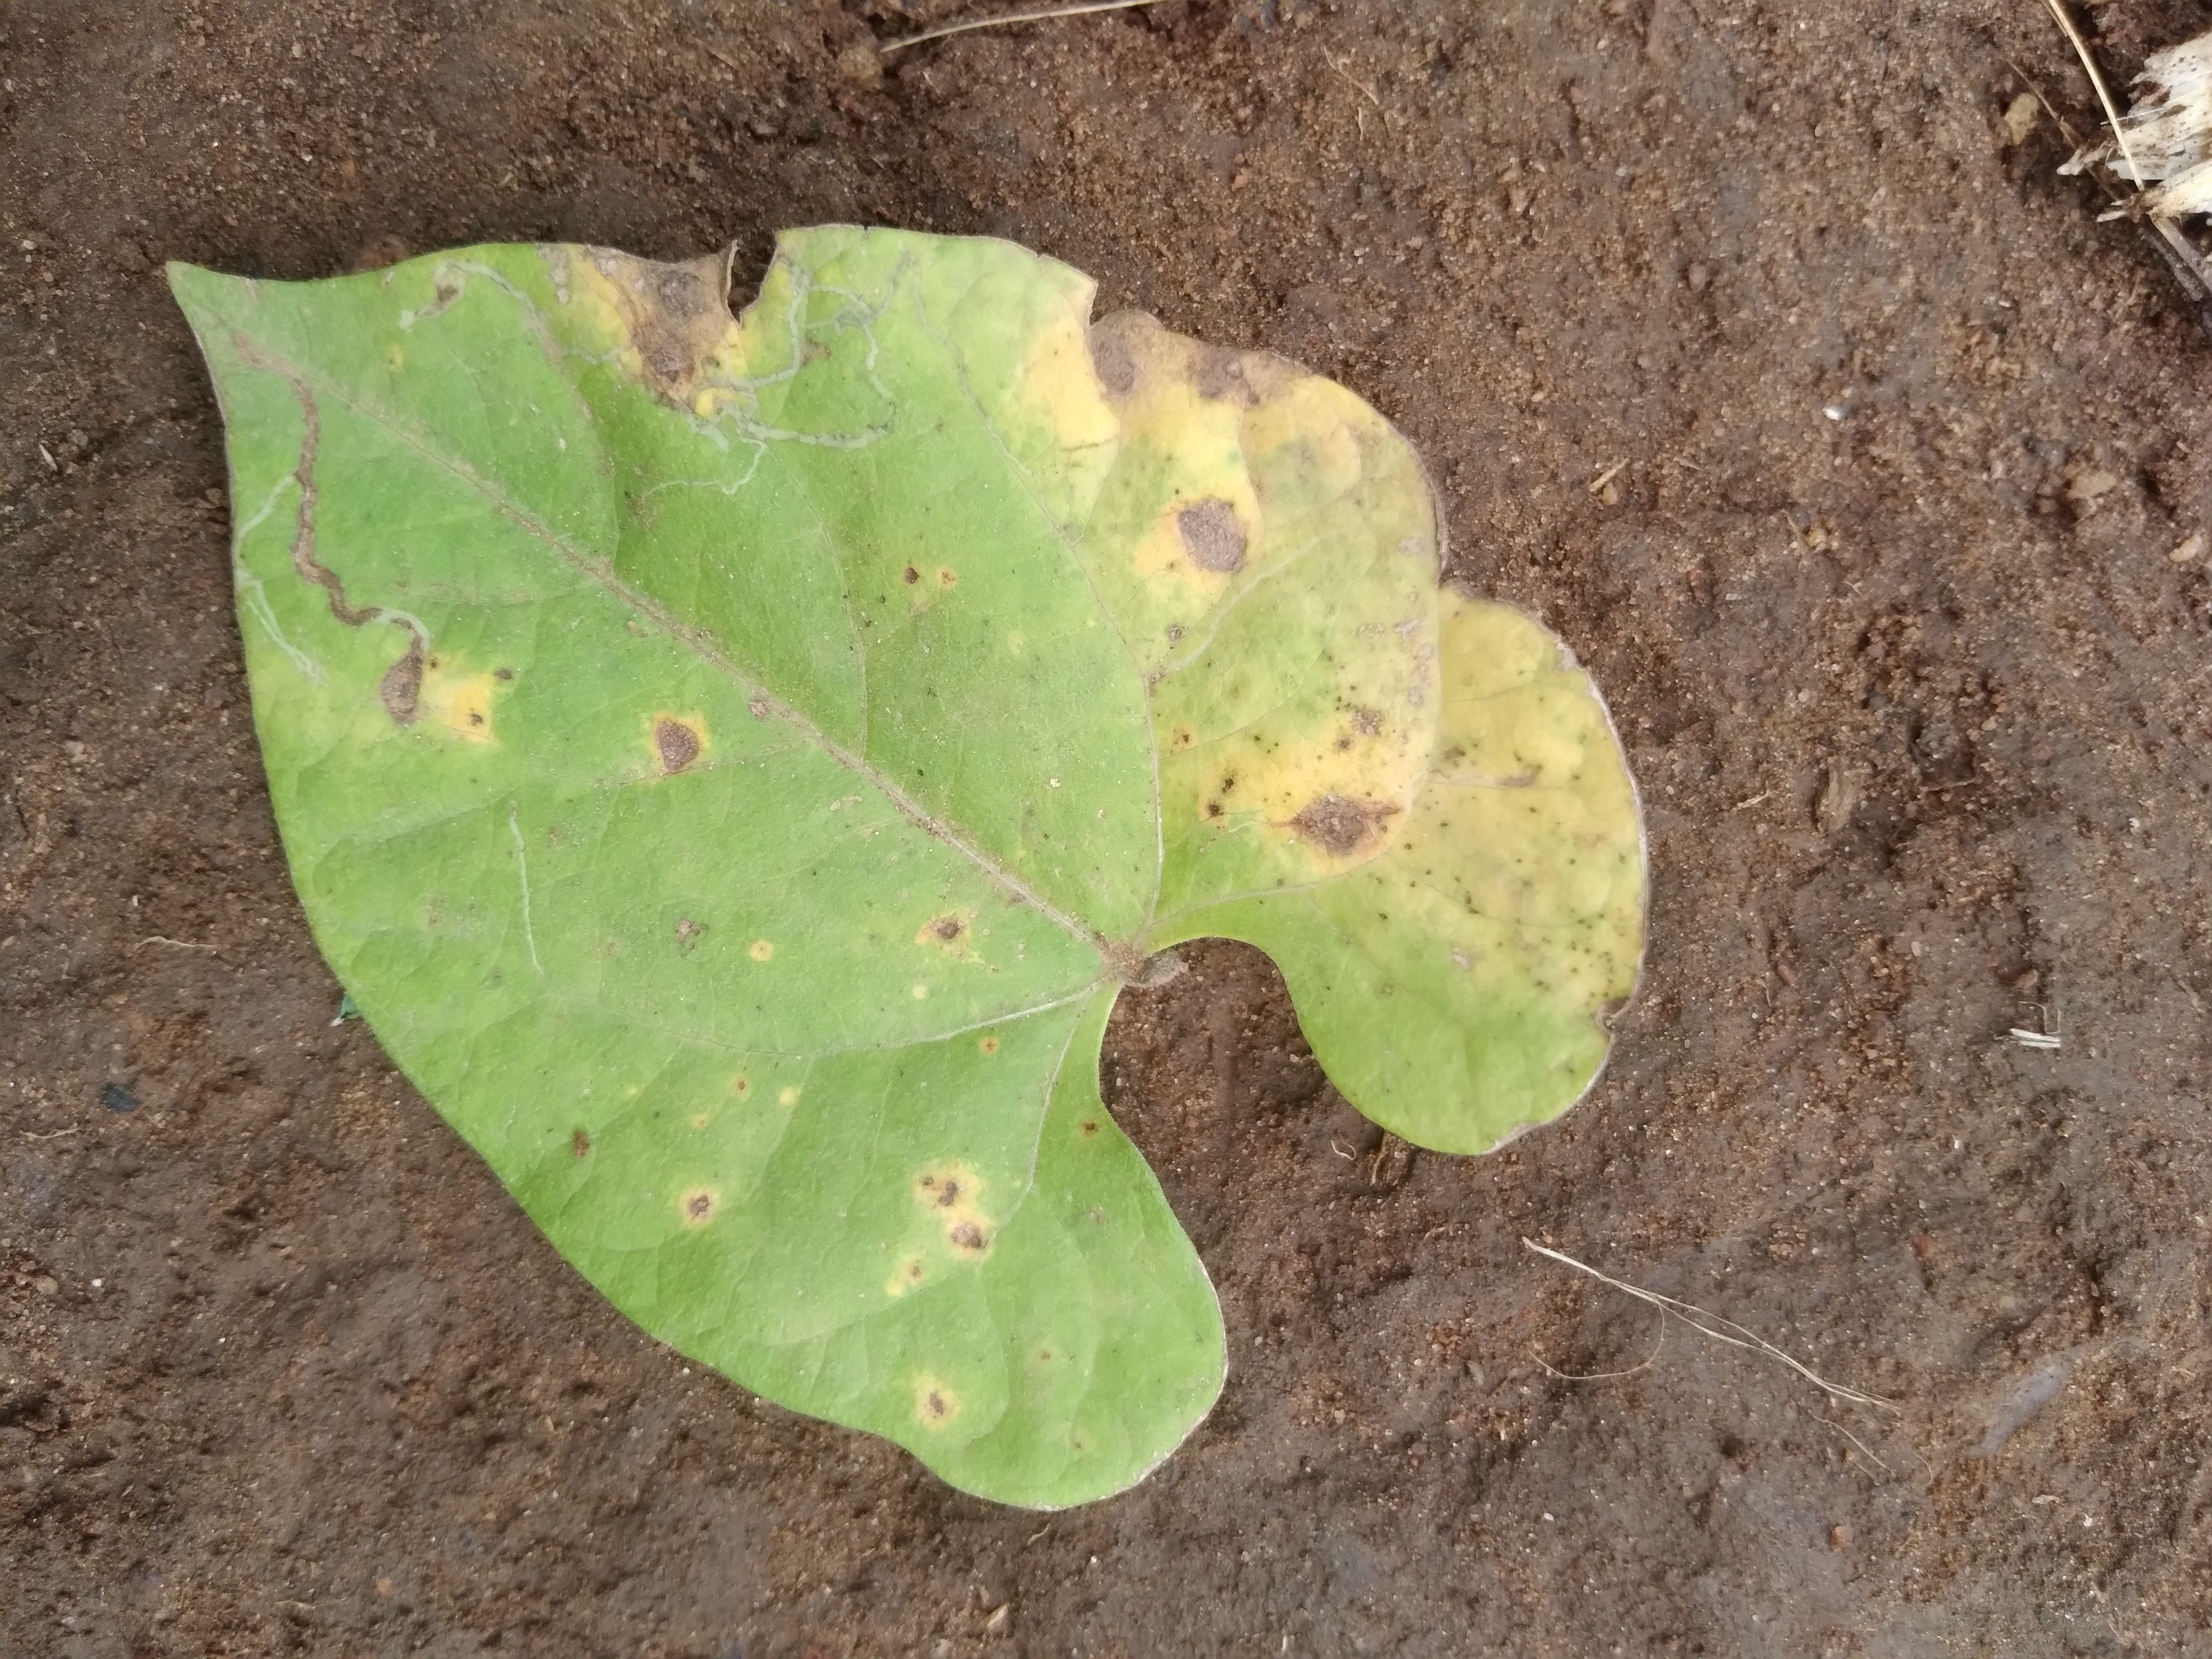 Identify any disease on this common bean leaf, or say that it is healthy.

rust
